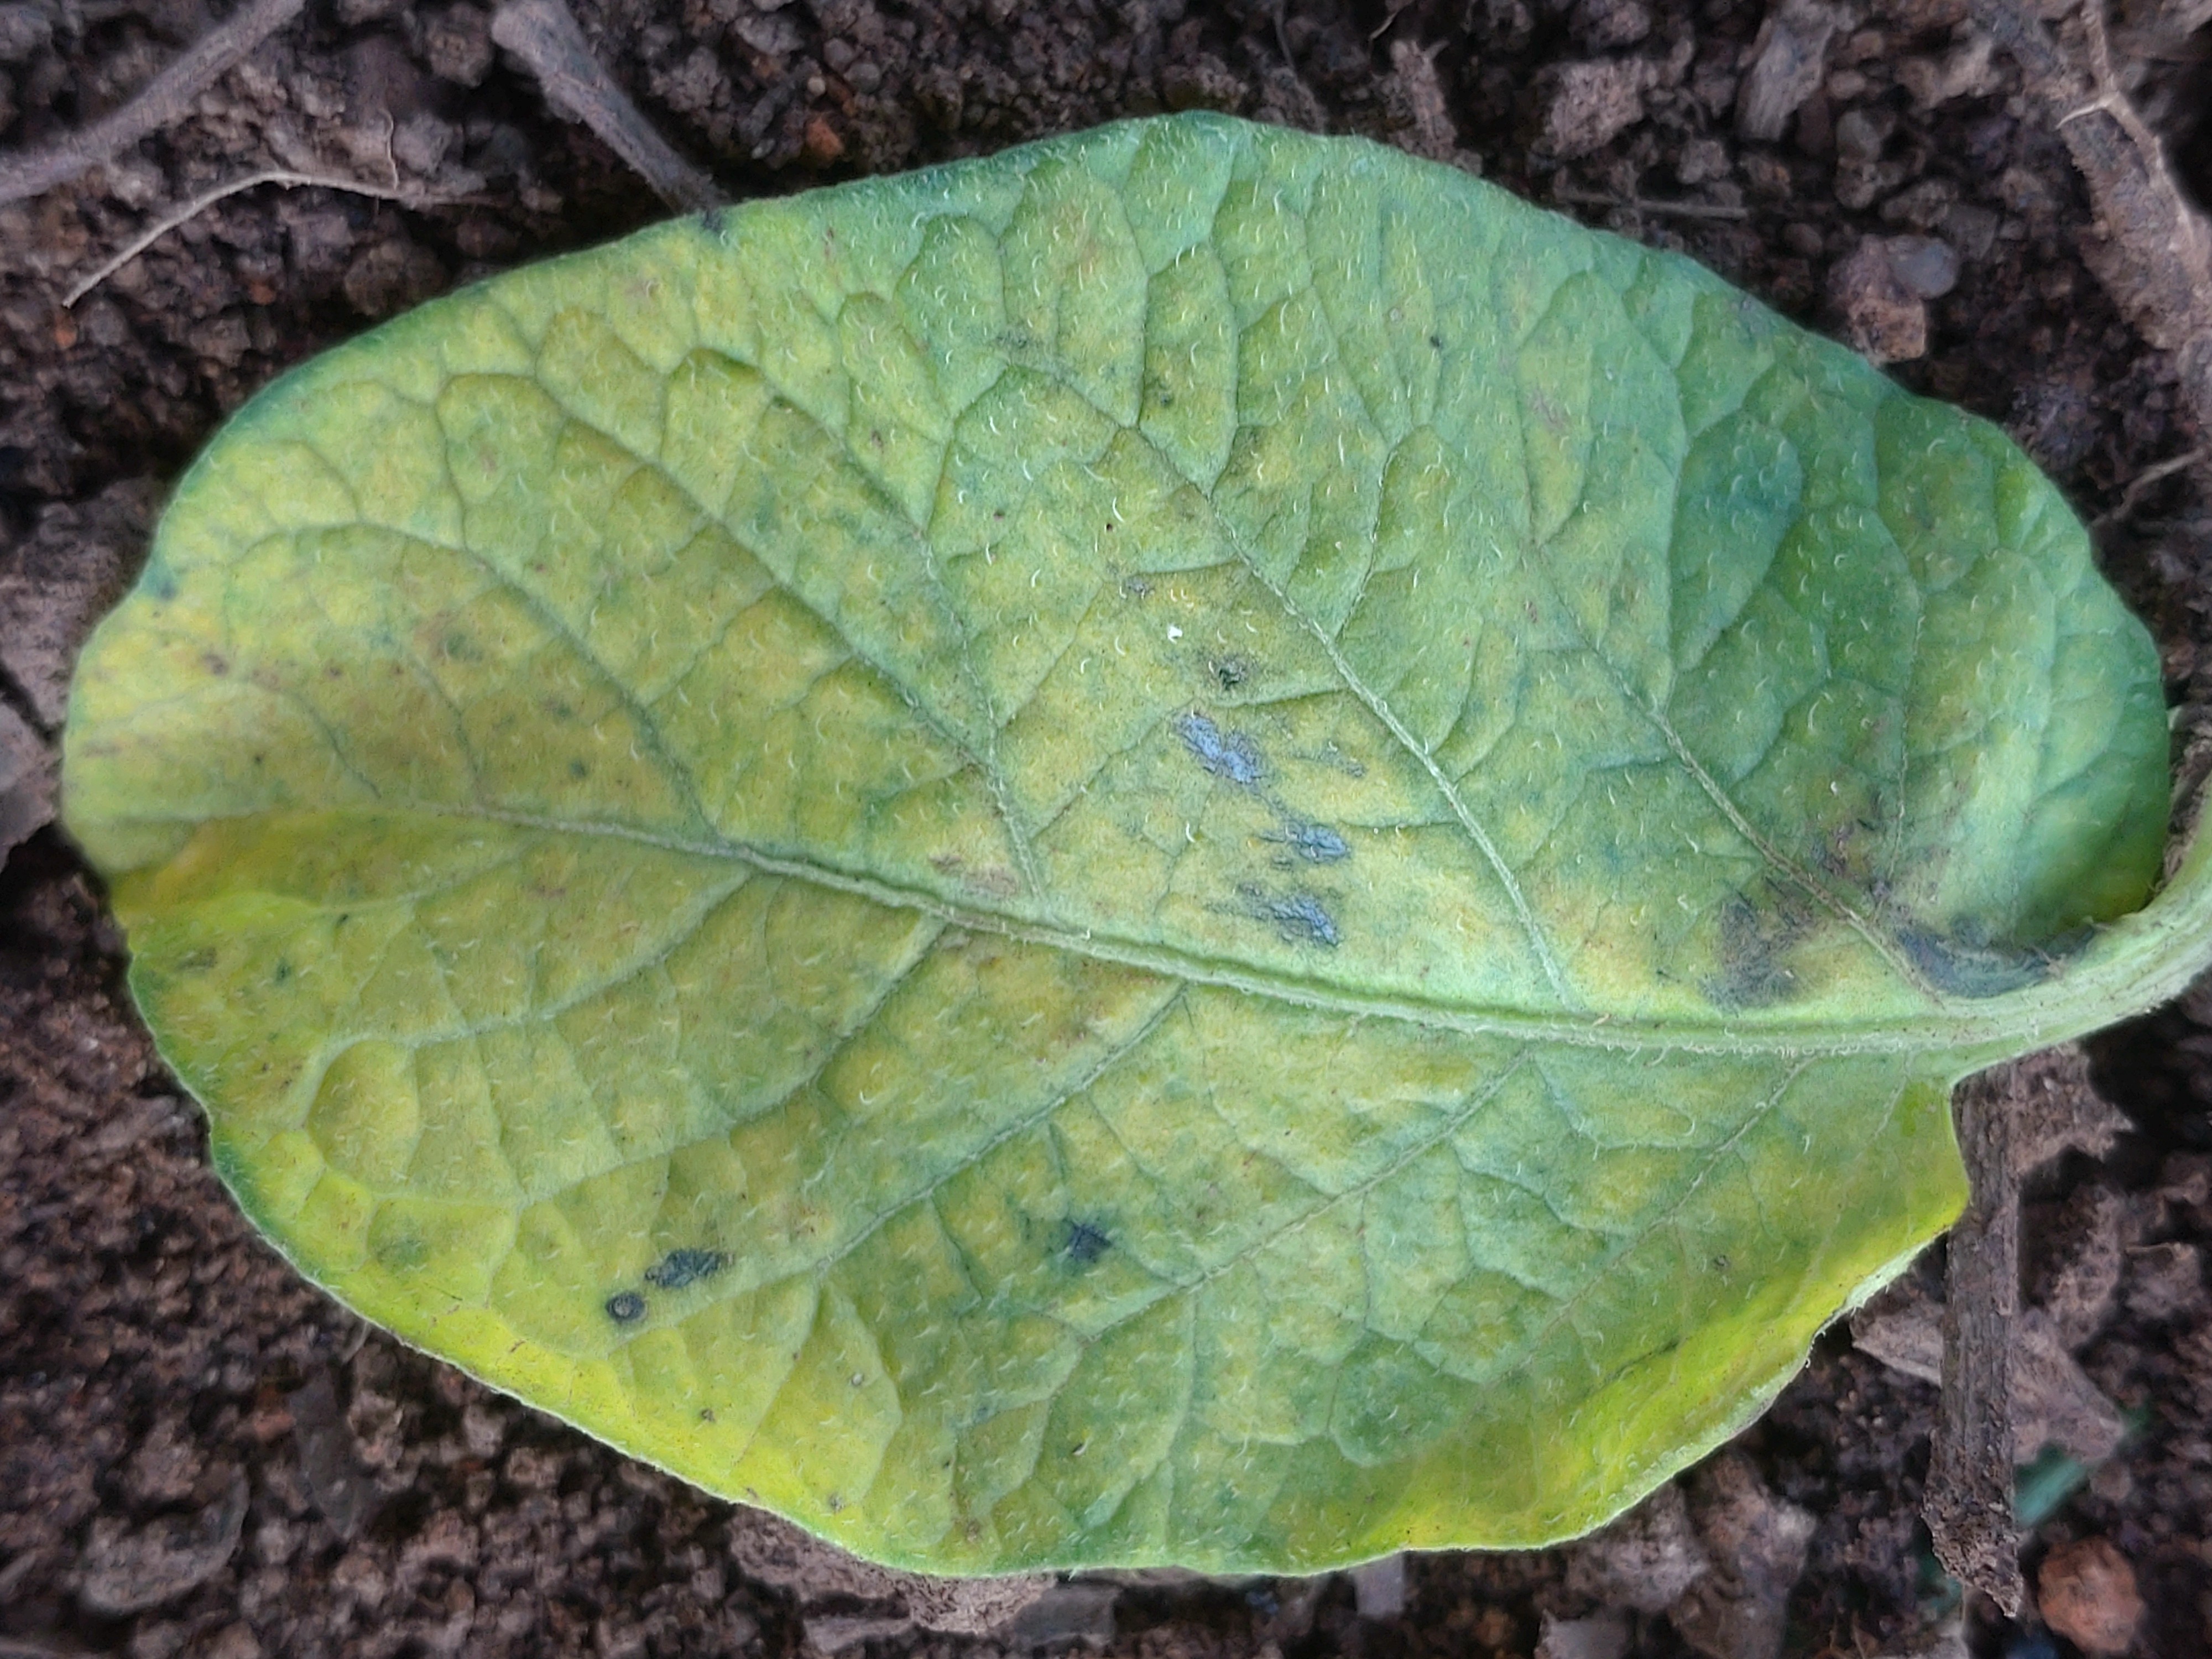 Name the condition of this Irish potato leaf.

late blight
